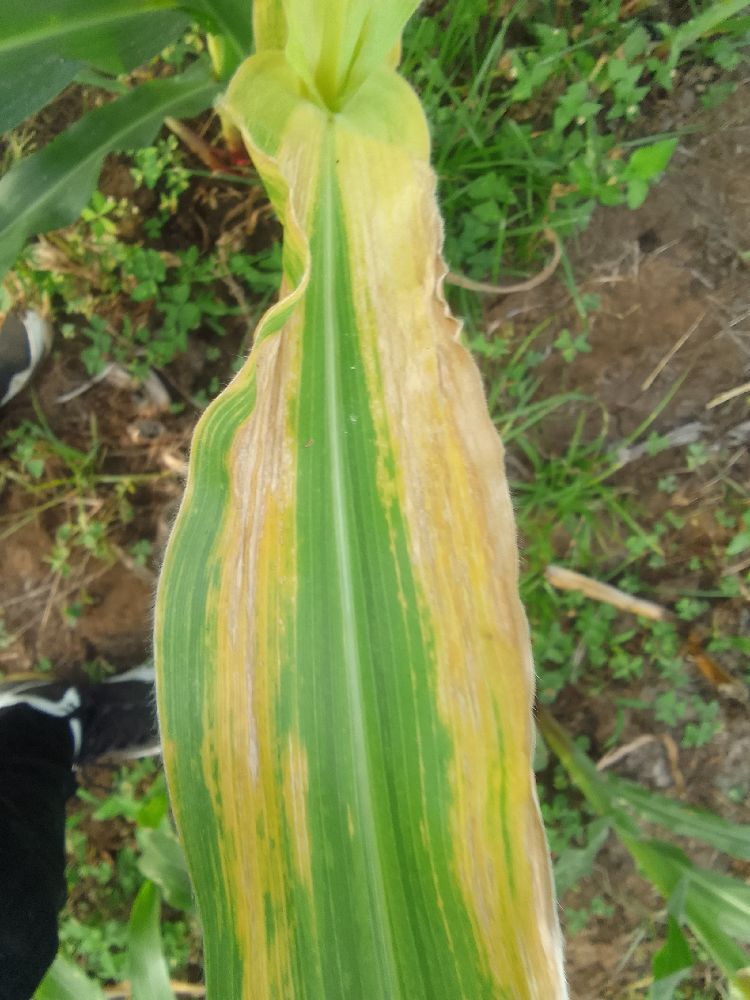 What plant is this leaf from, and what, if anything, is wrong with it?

maize, maize lethal necrosis
